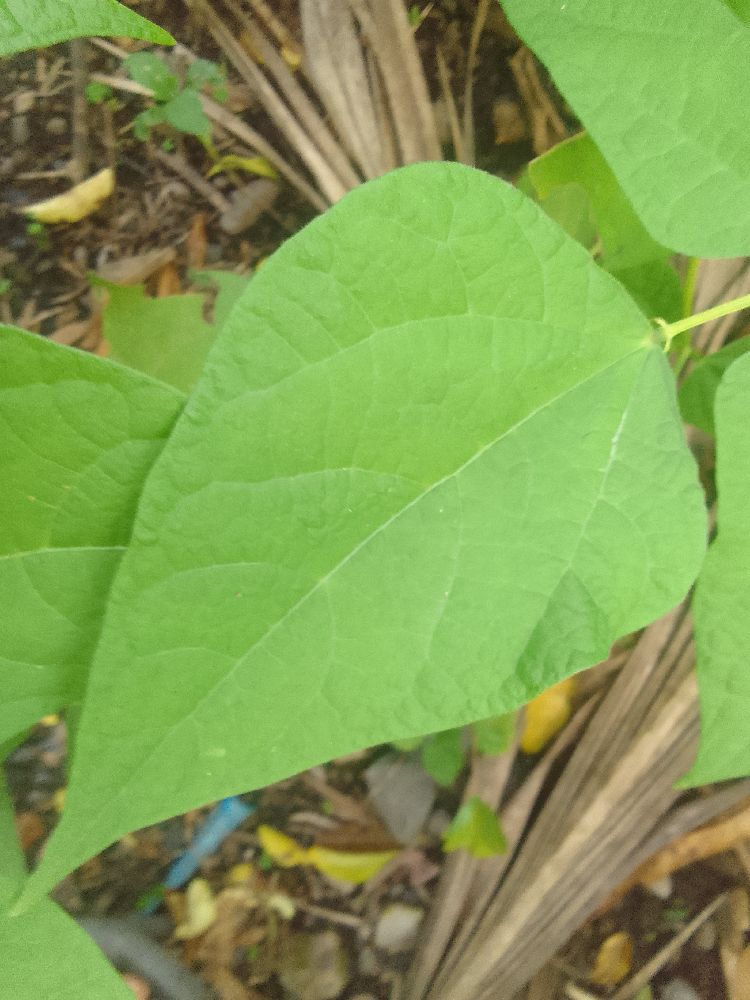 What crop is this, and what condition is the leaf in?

common bean, healthy
